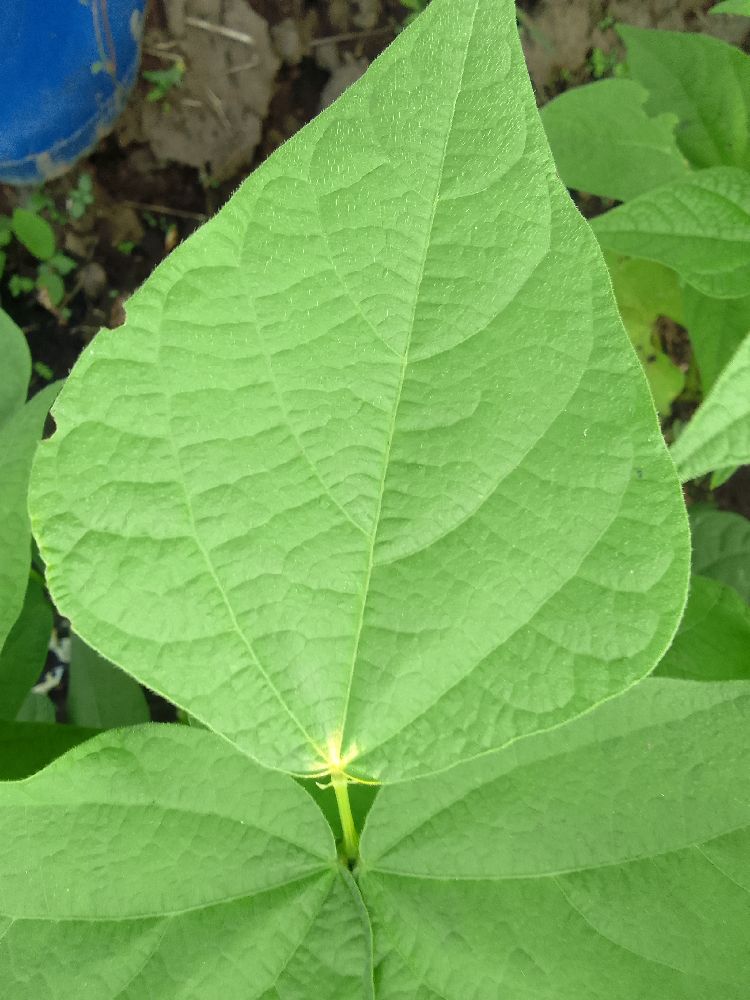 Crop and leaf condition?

common bean, healthy
